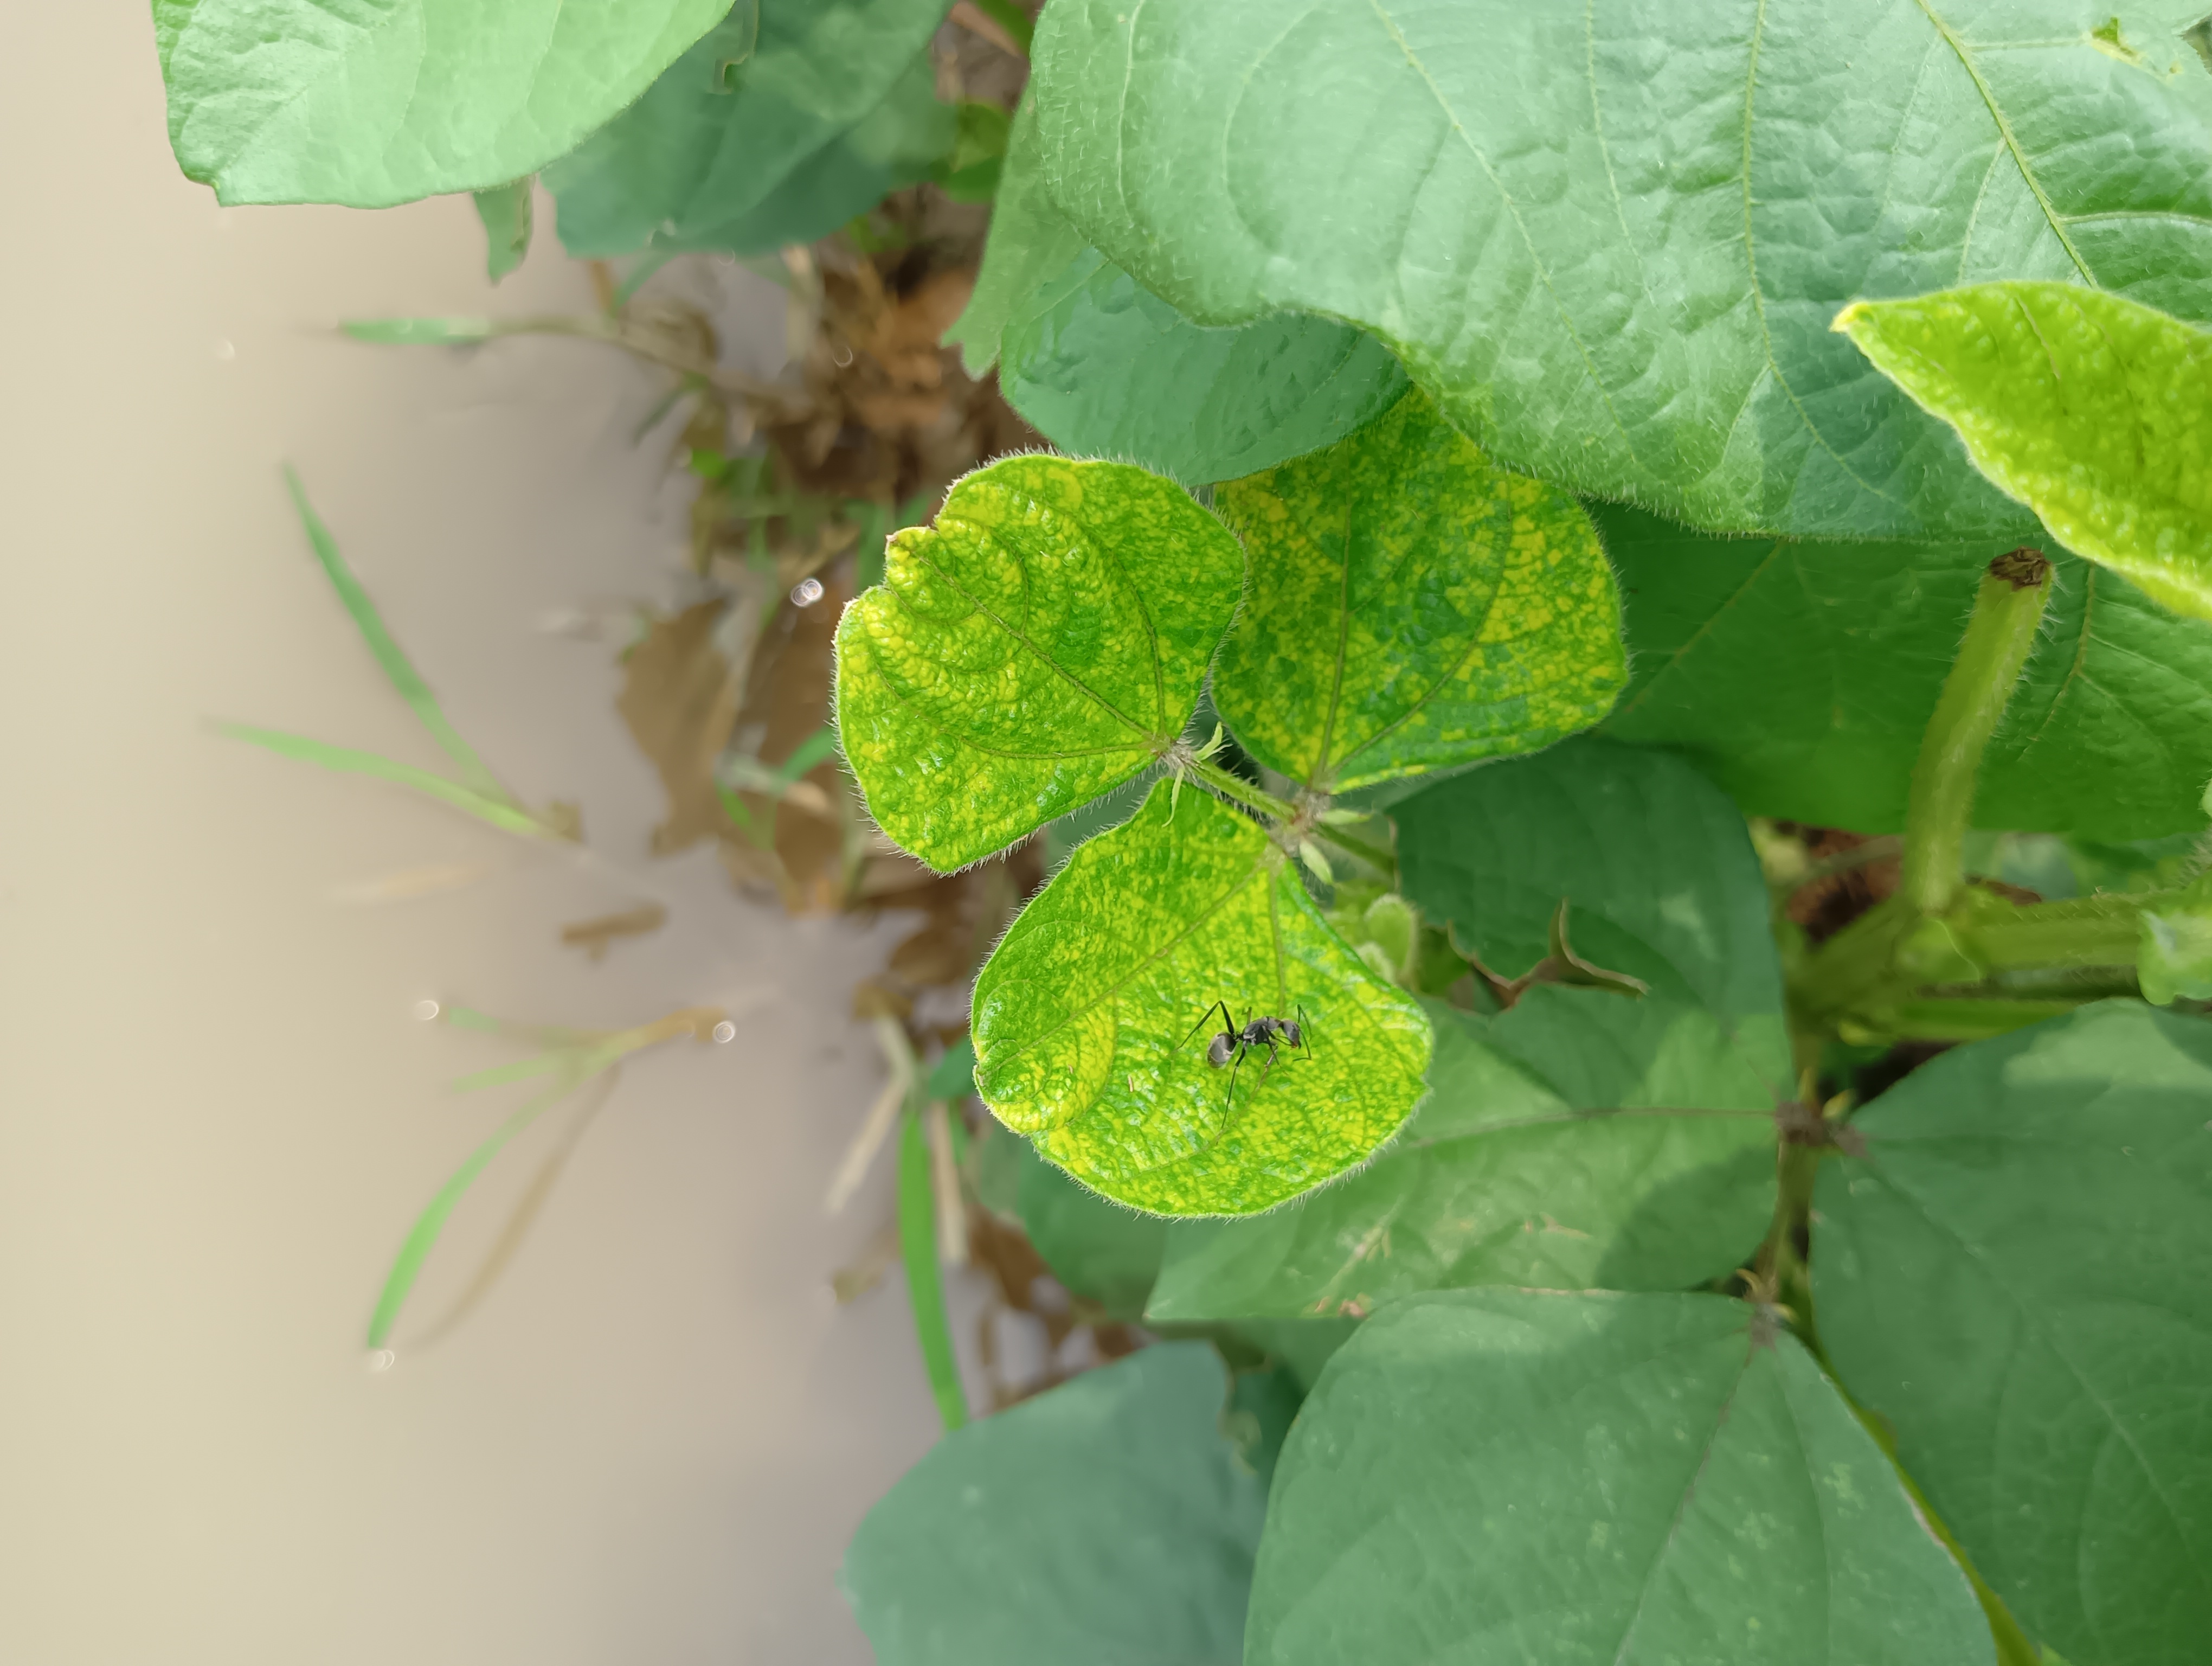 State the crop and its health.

mungbean, yellow mosaic
